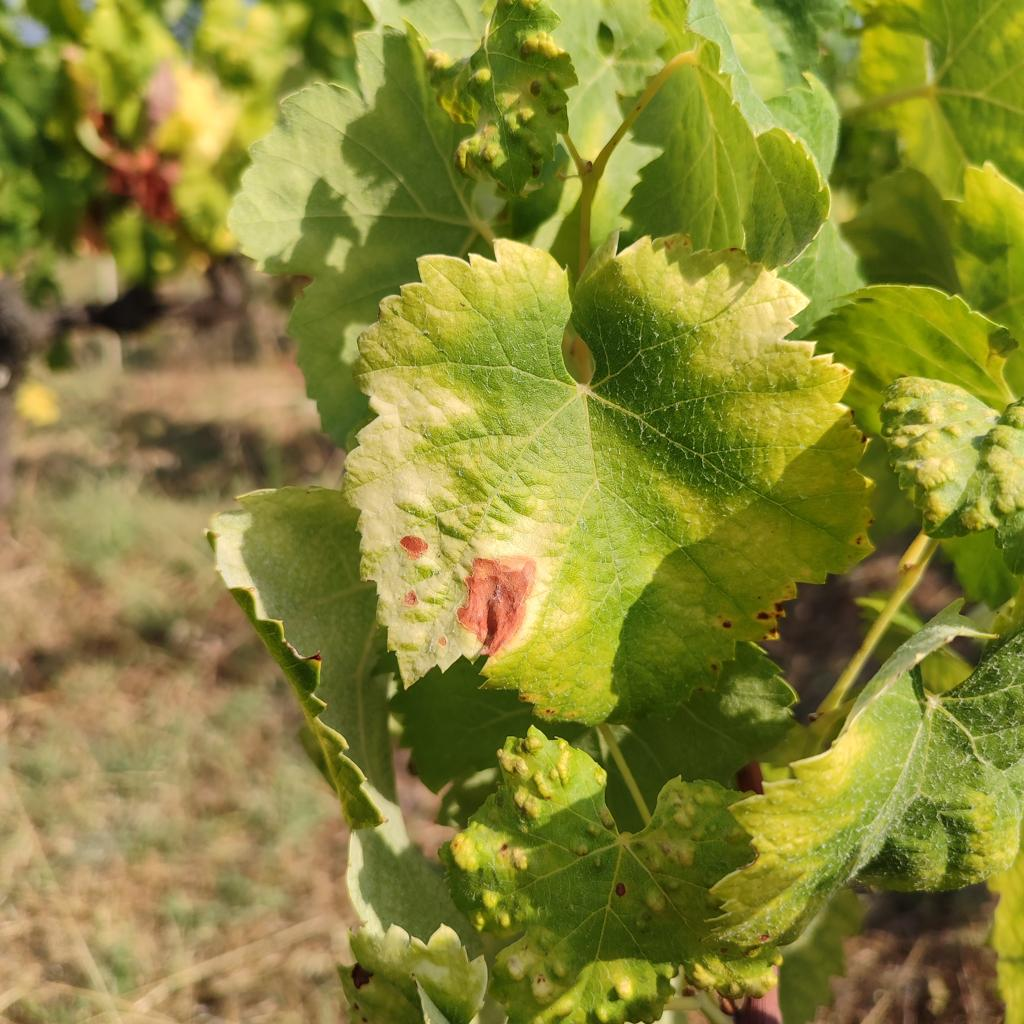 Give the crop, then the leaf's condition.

grapevine, esca complex
